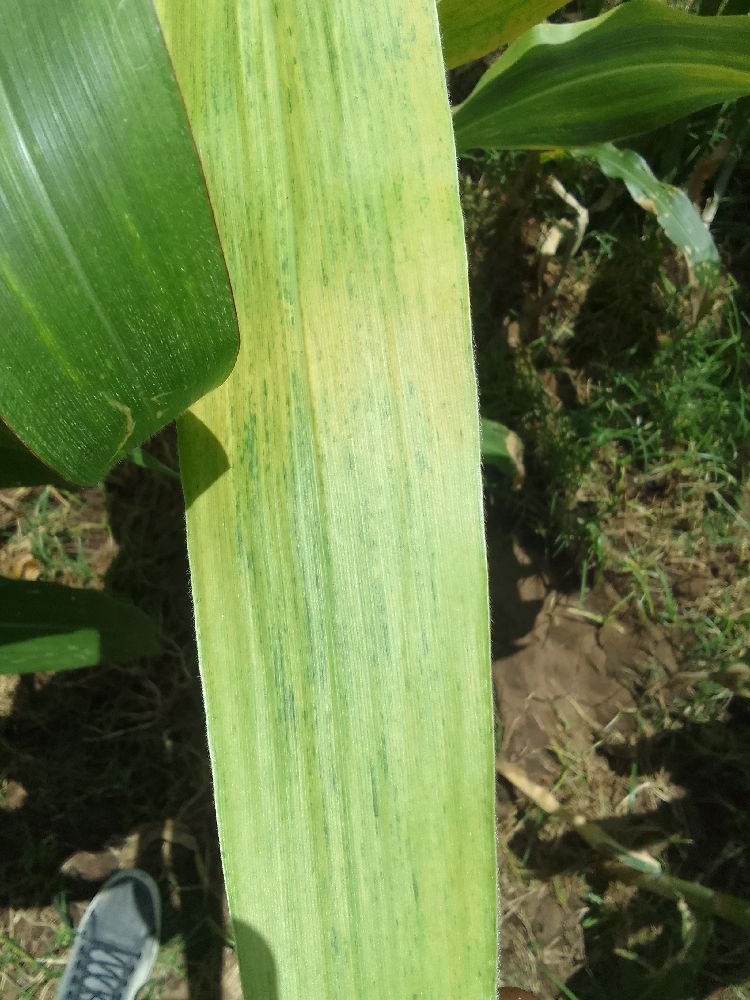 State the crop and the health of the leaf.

maize, maize lethal necrosis
